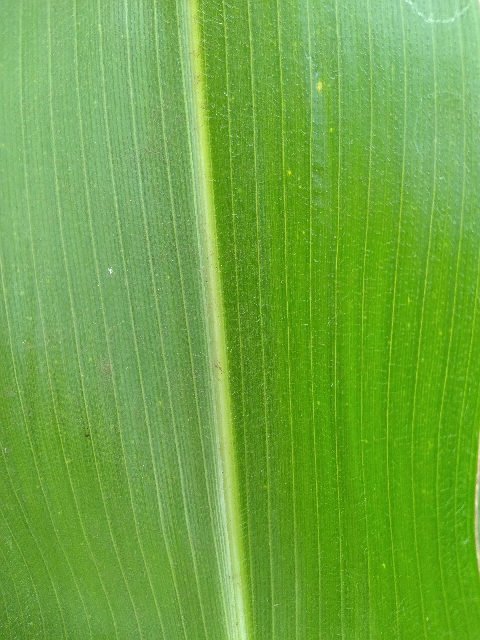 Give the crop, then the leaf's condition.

maize, healthy
